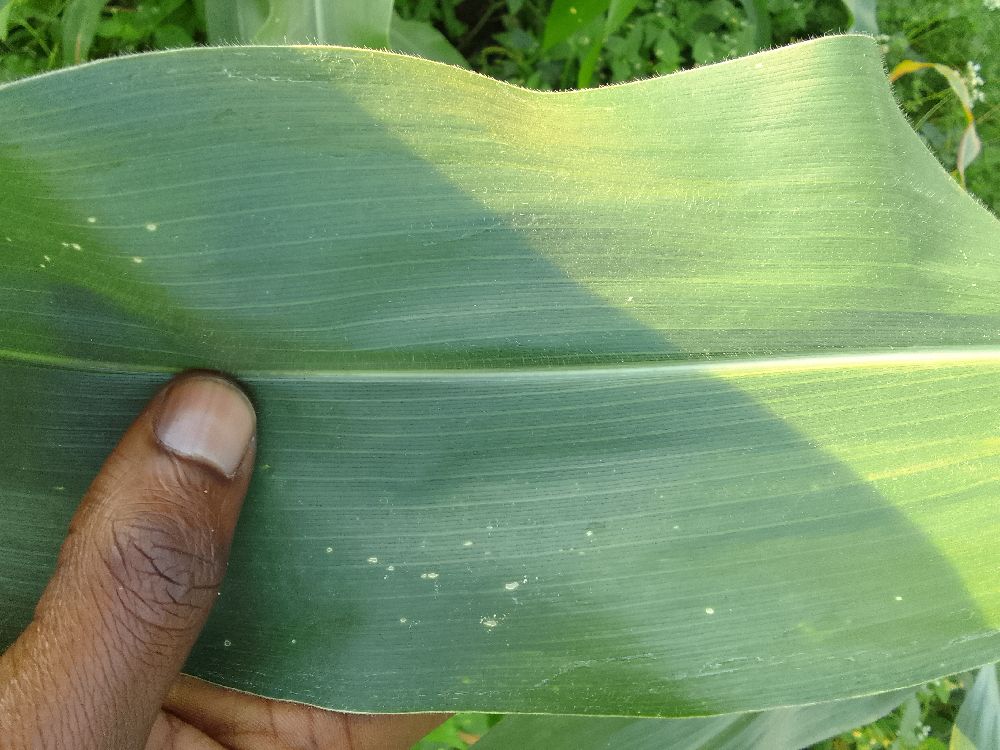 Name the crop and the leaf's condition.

maize, healthy
